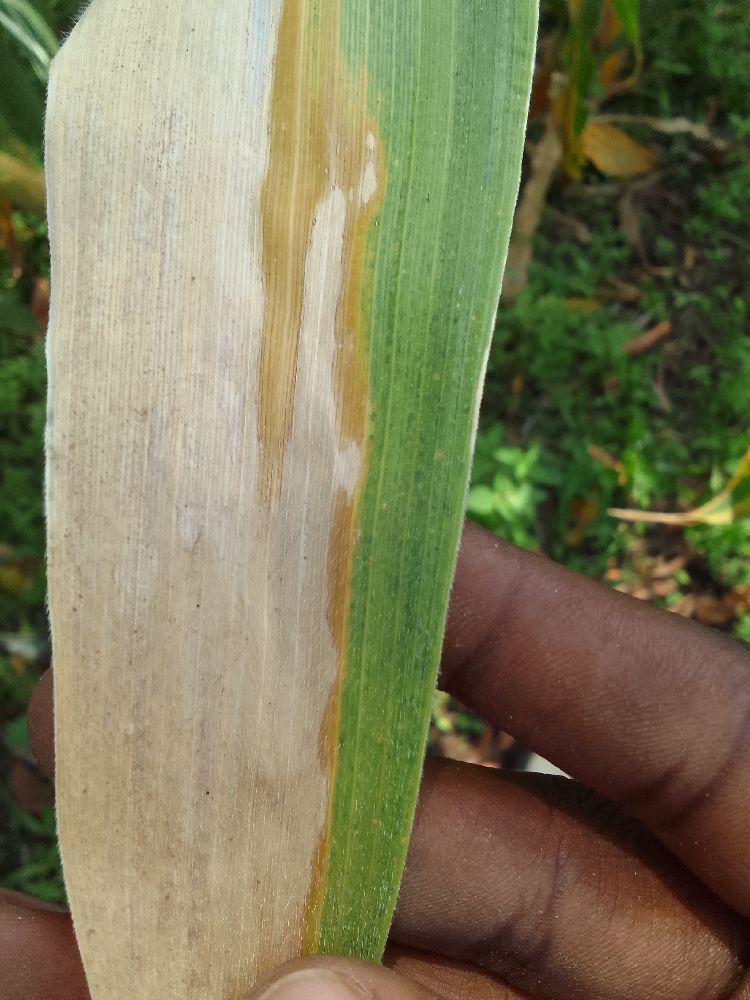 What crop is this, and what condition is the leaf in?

maize, maize lethal necrosis
